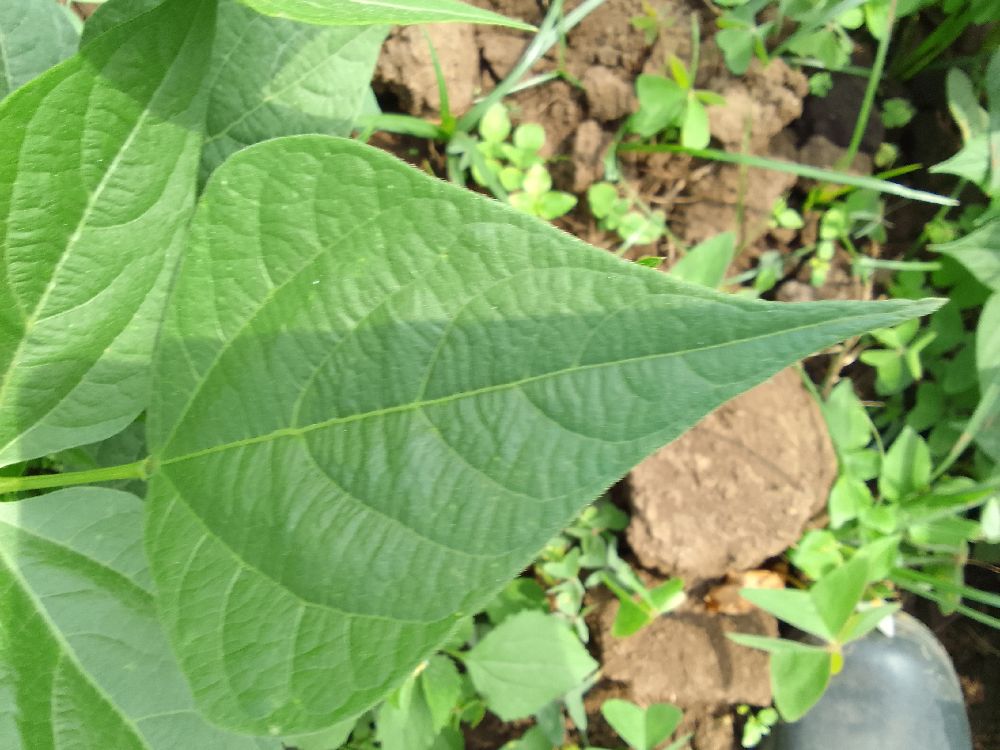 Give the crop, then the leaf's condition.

common bean, healthy
